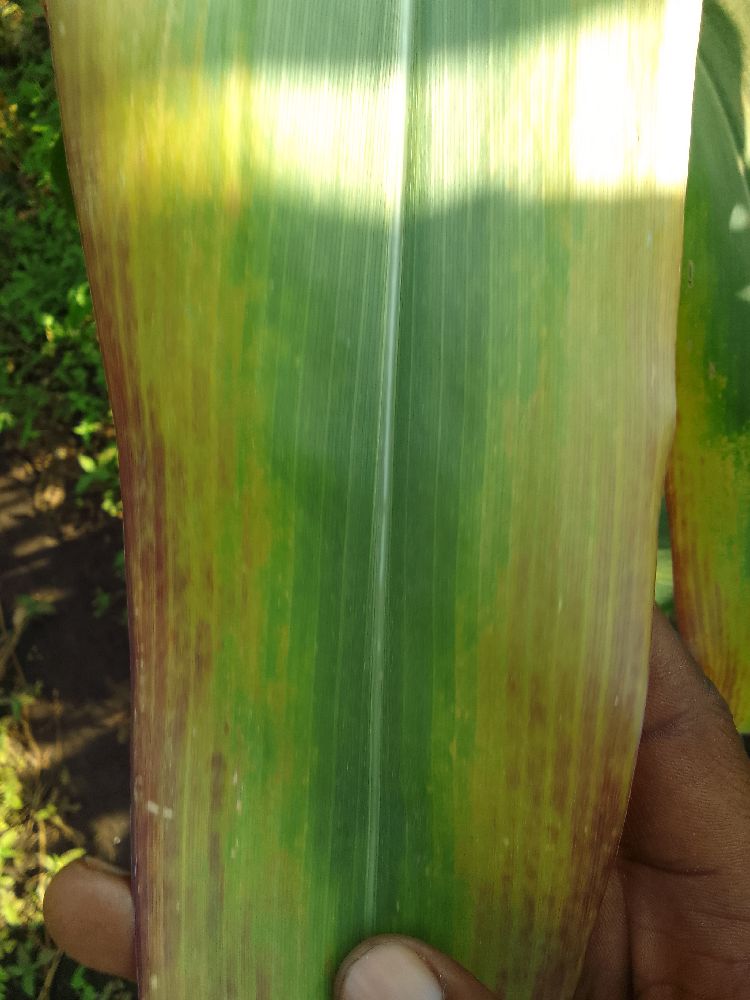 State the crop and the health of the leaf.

maize, maize lethal necrosis
